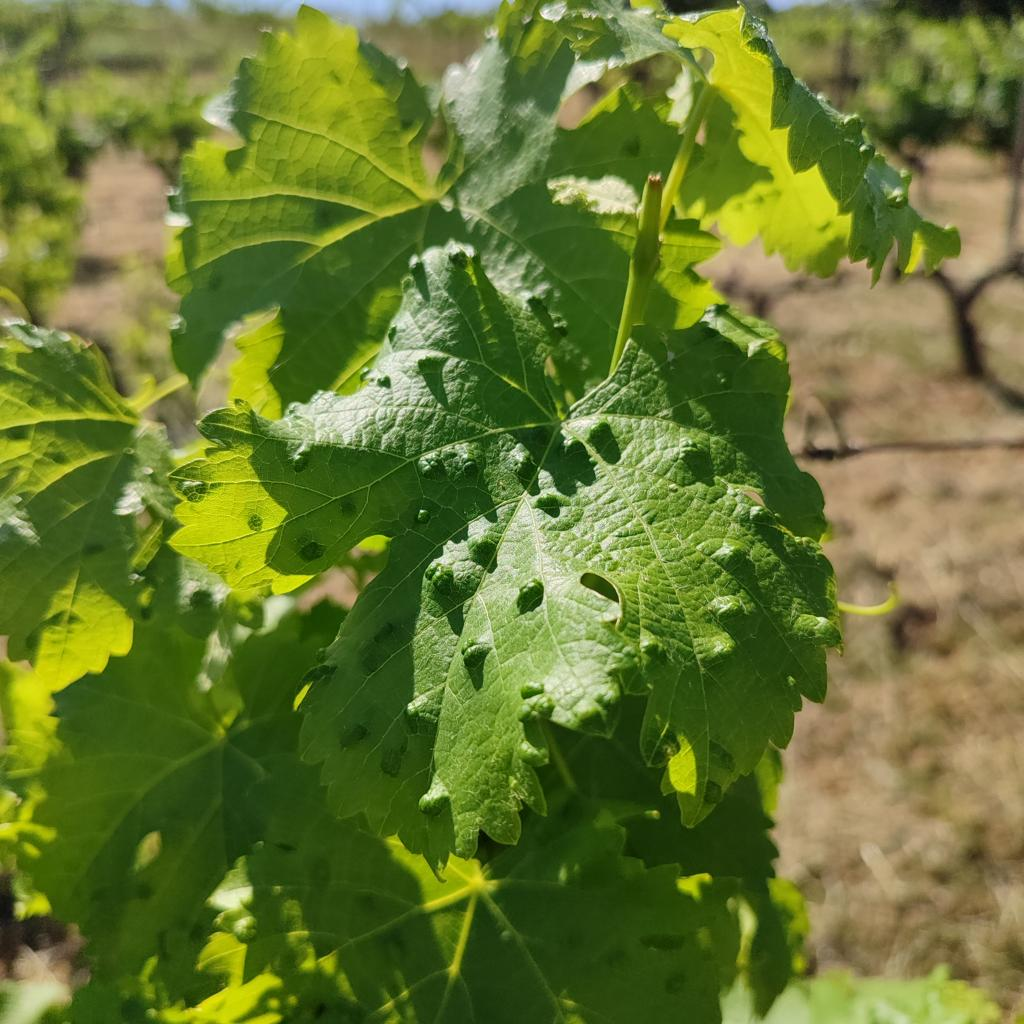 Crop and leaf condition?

grapevine, erineum mite
